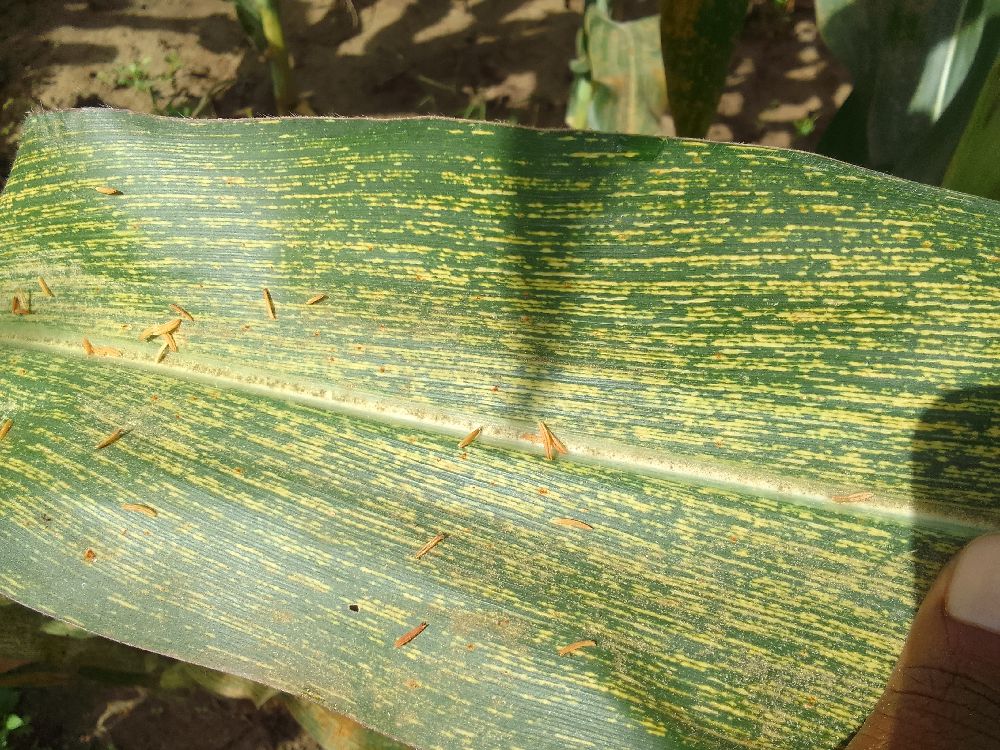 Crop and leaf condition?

maize, maize streak virus
